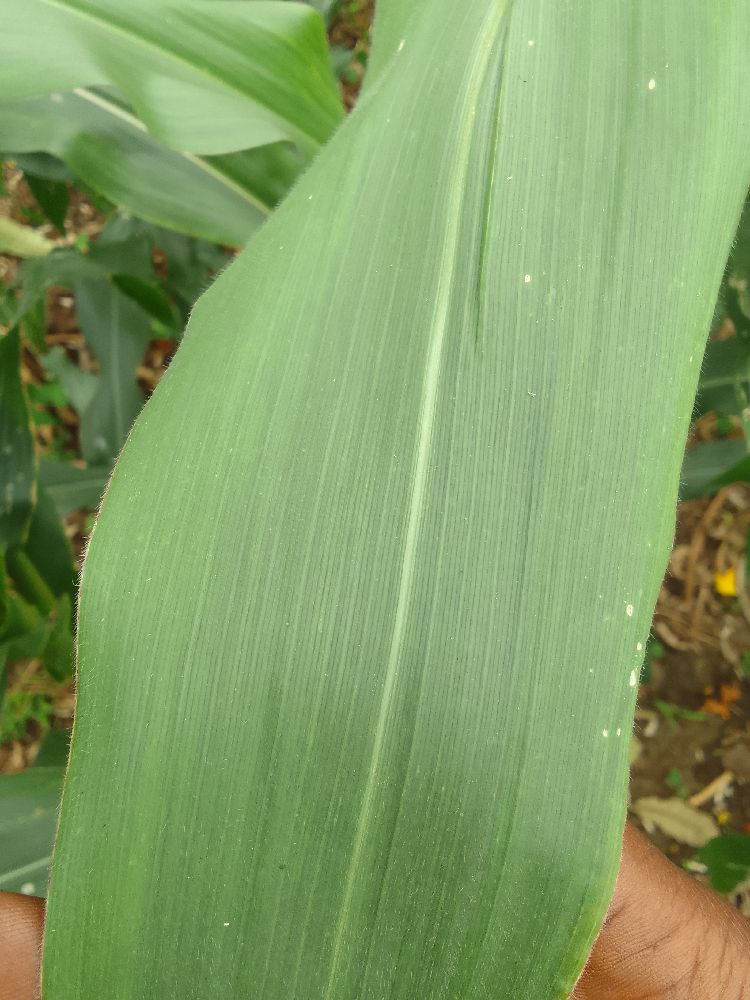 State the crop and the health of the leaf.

maize, healthy
